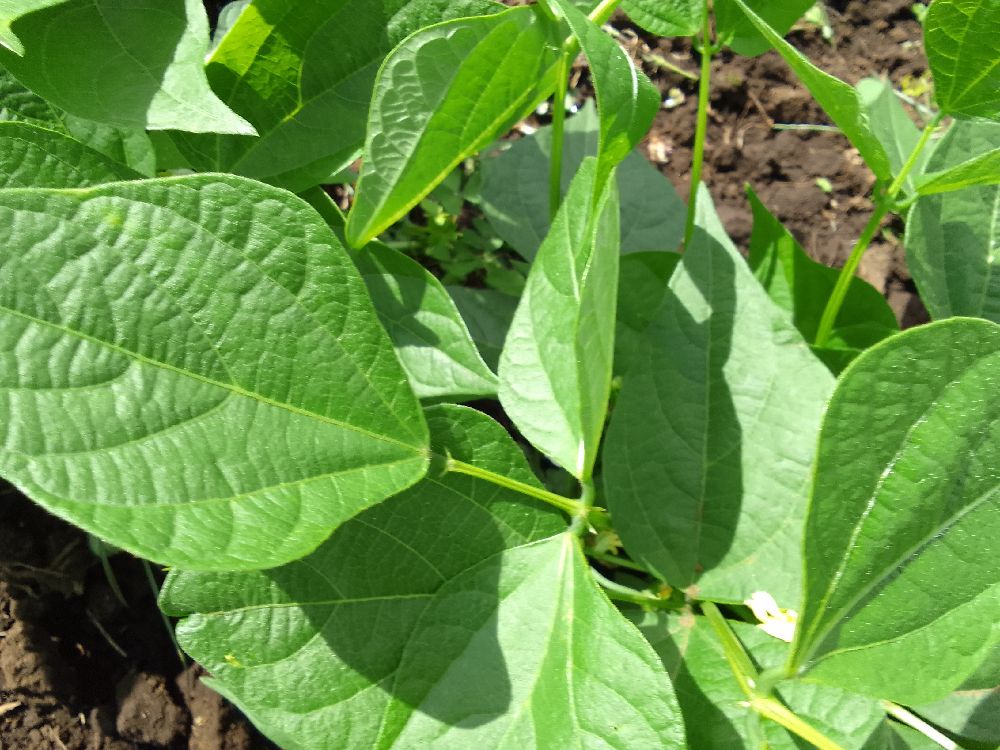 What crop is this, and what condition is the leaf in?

common bean, healthy
